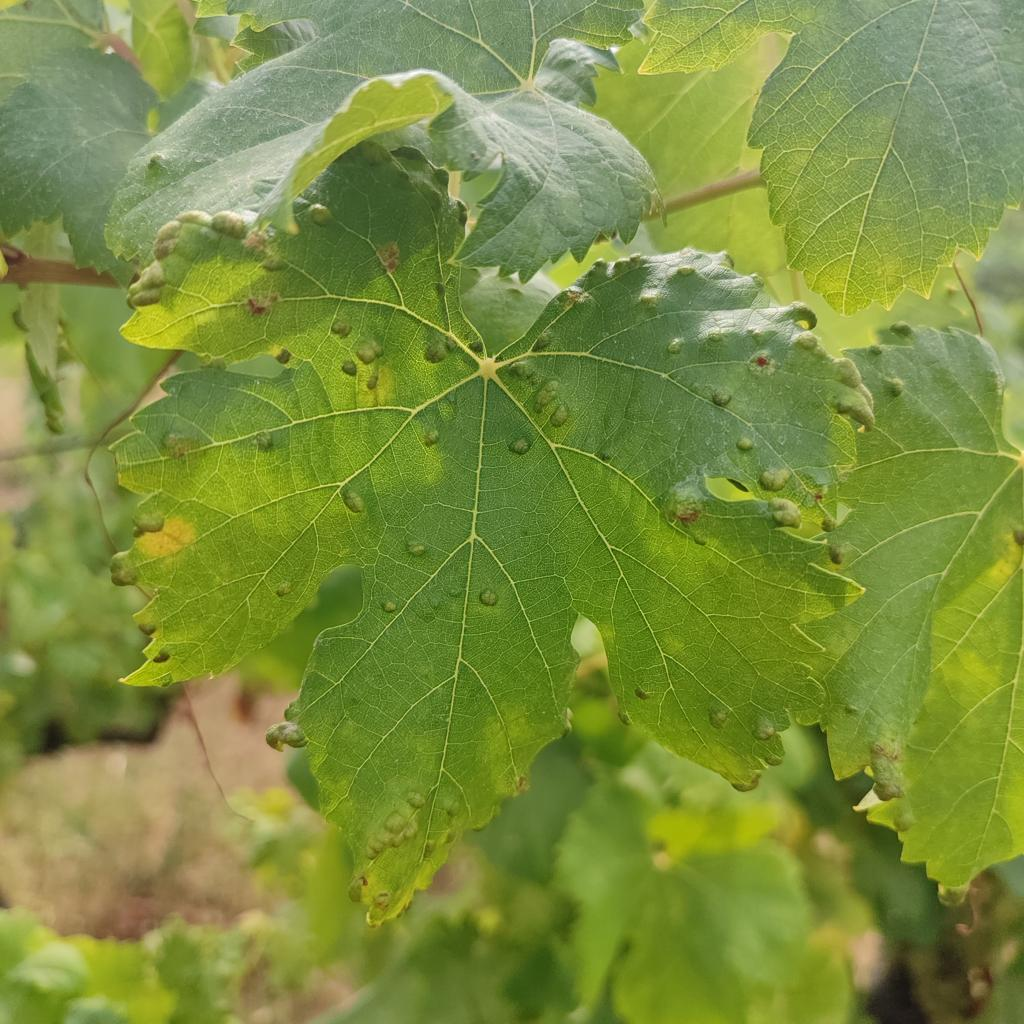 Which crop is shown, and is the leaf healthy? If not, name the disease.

grapevine, erineum mite
